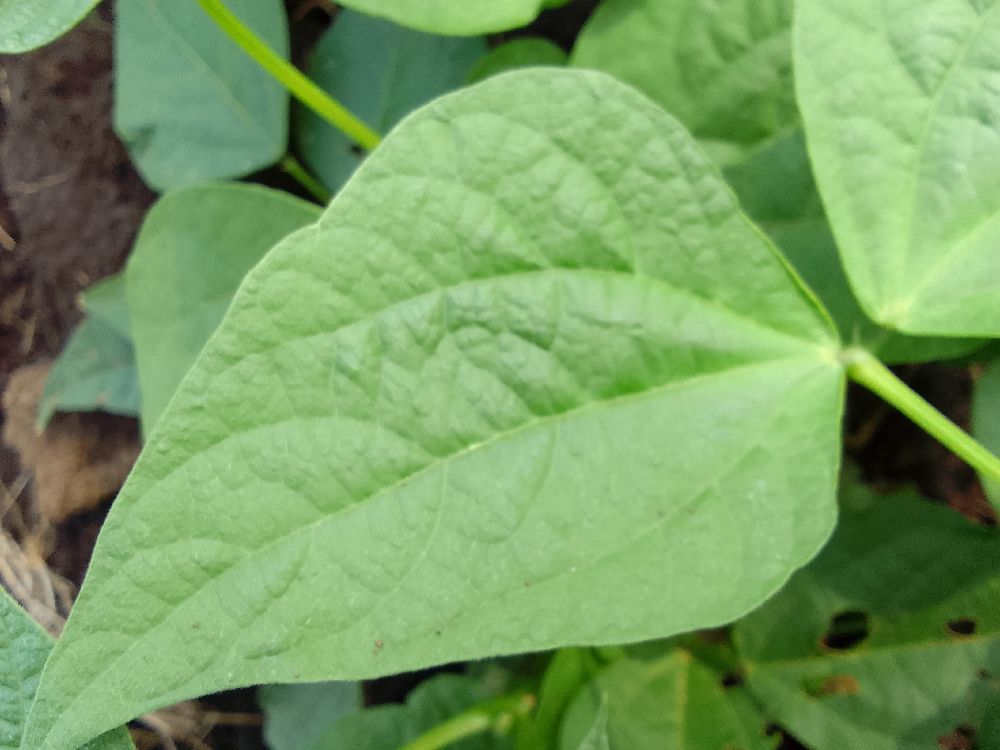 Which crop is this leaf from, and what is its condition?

common bean, healthy
